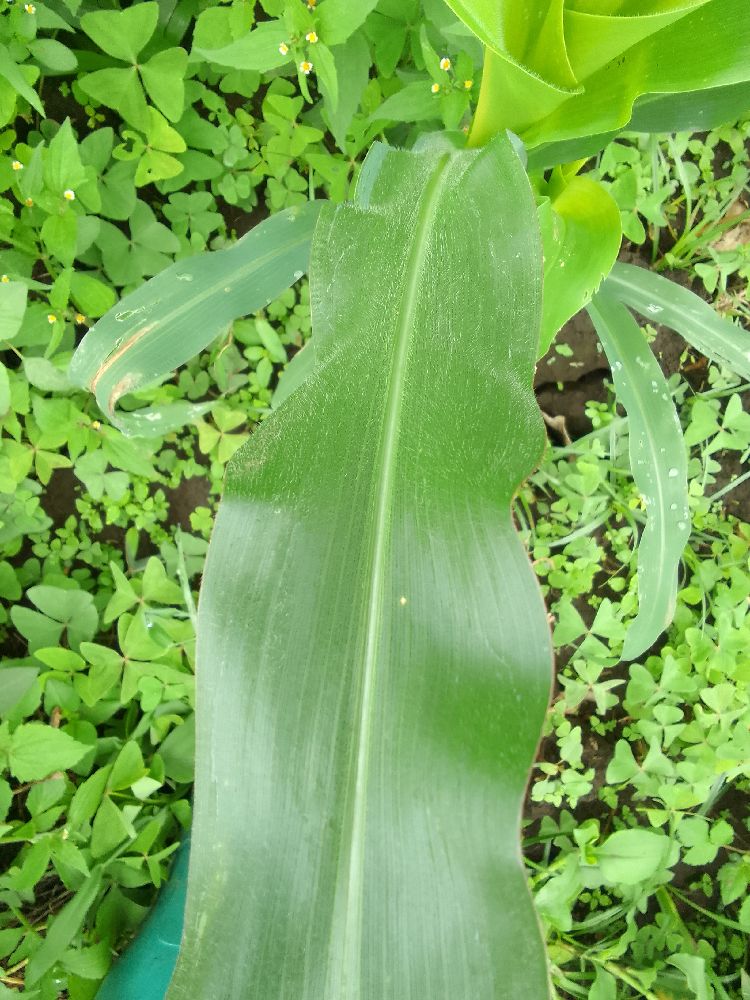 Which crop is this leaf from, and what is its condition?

maize, healthy
